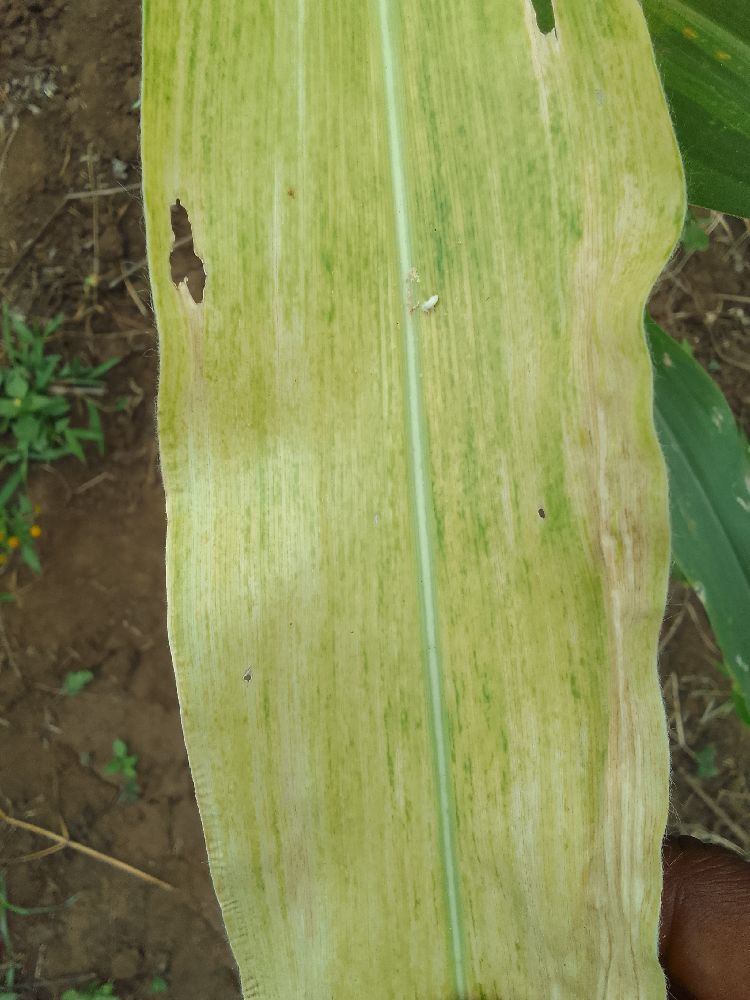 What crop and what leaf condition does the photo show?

maize, maize lethal necrosis
